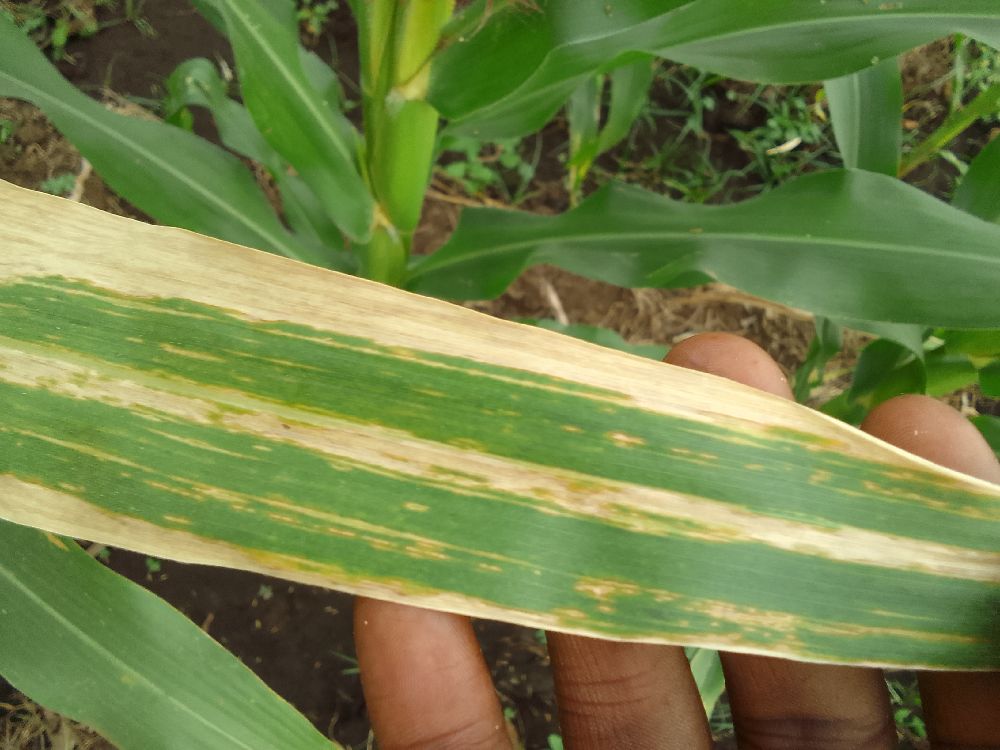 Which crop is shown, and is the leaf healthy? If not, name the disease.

maize, maize lethal necrosis
